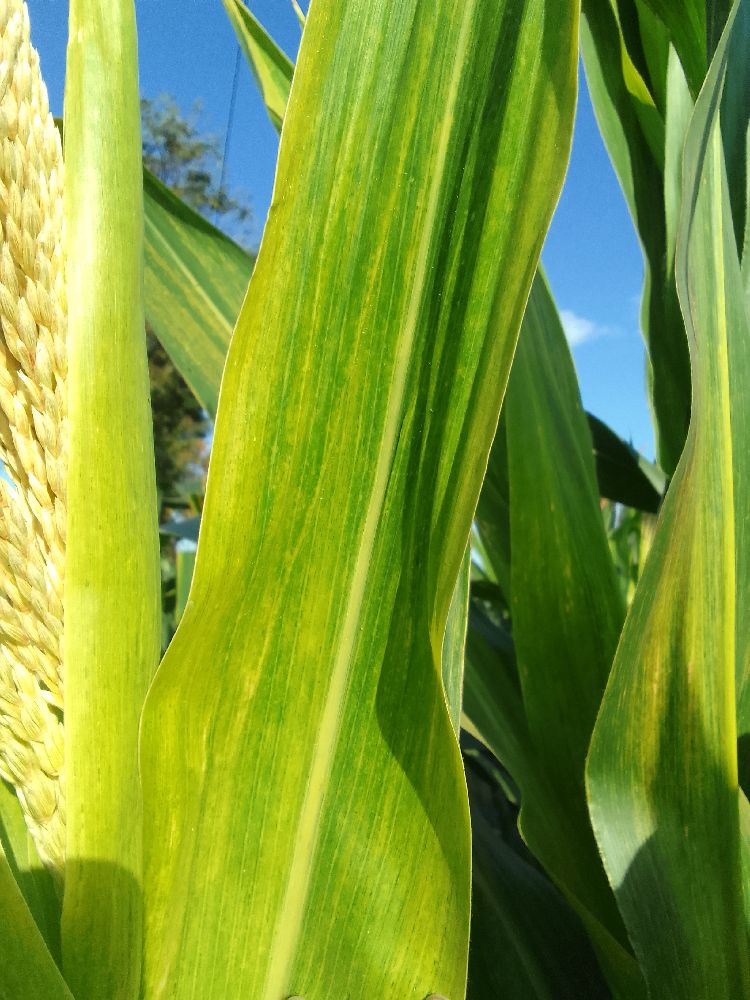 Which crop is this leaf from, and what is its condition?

maize, maize lethal necrosis
